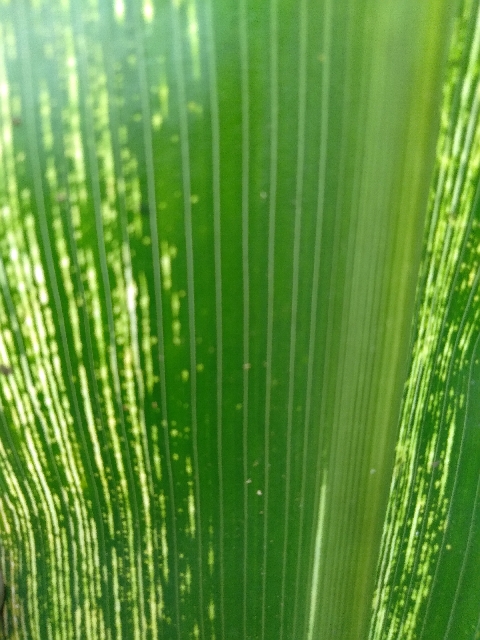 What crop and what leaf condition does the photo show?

maize, maize streak virus
